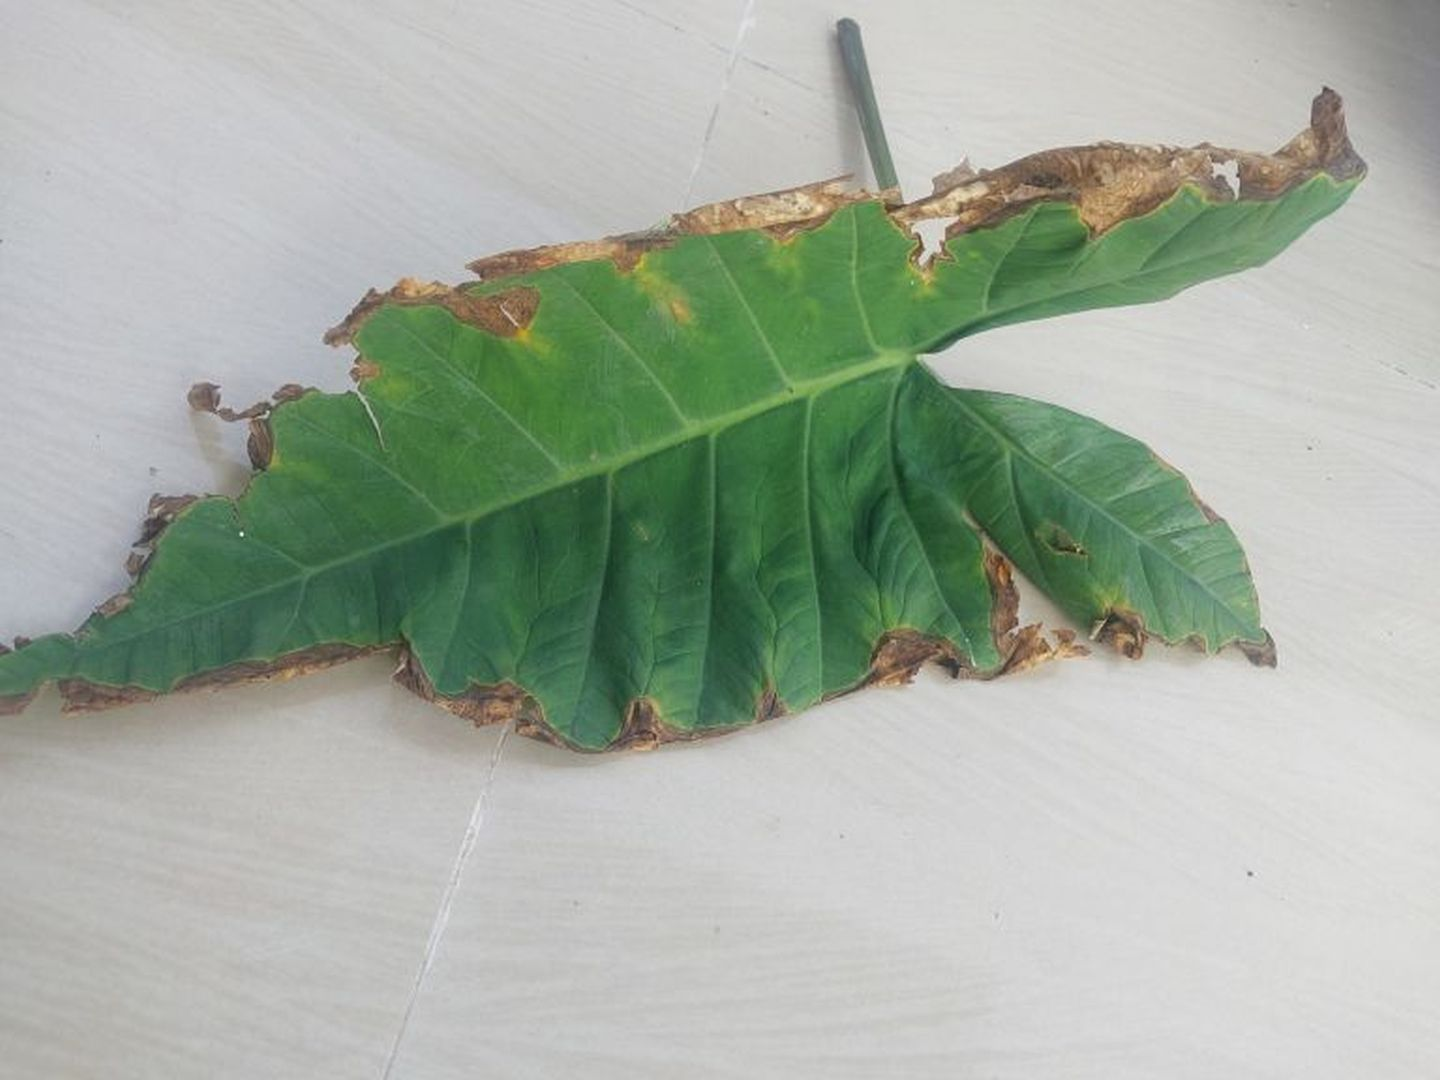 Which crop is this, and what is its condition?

taro, leaf blight
